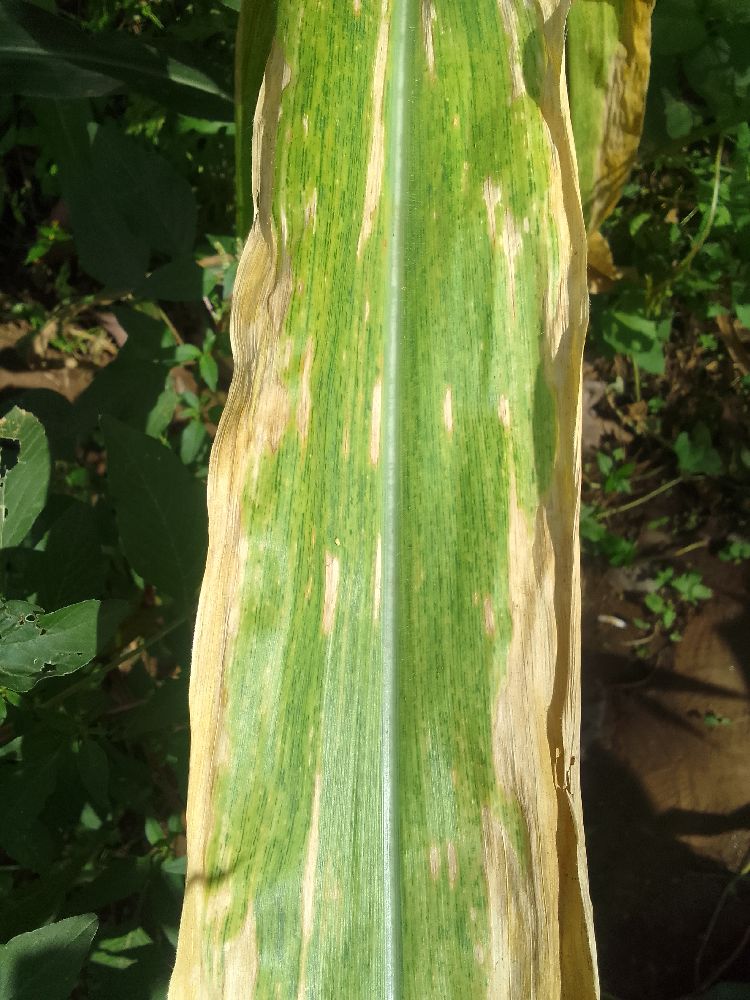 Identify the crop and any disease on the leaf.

maize, maize lethal necrosis
